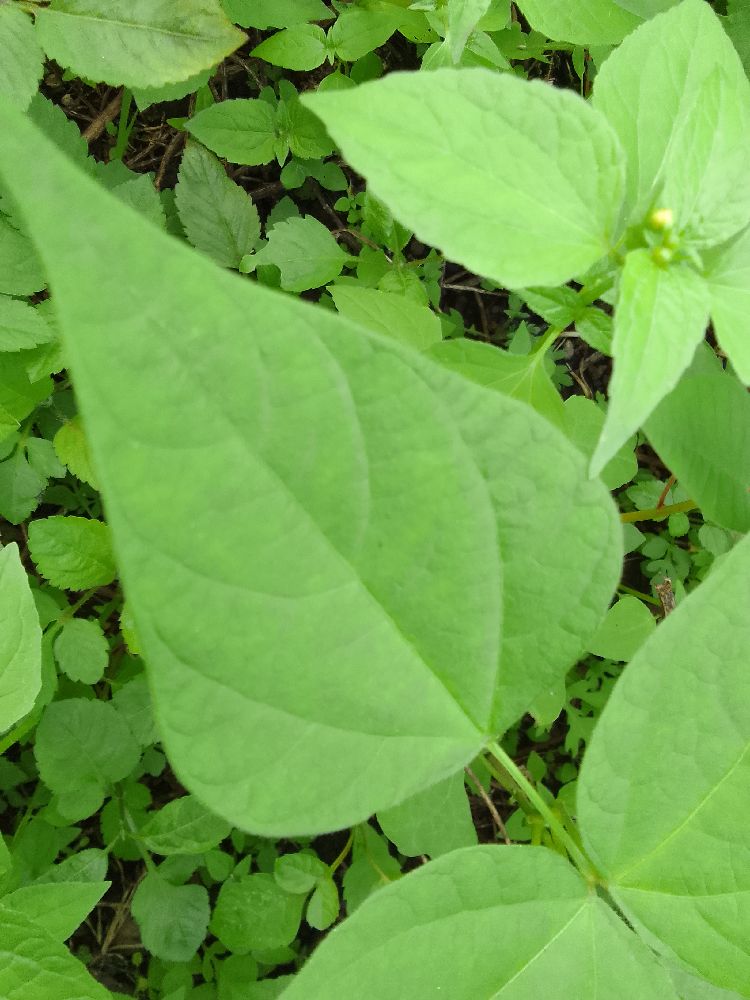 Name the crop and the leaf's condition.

common bean, healthy
